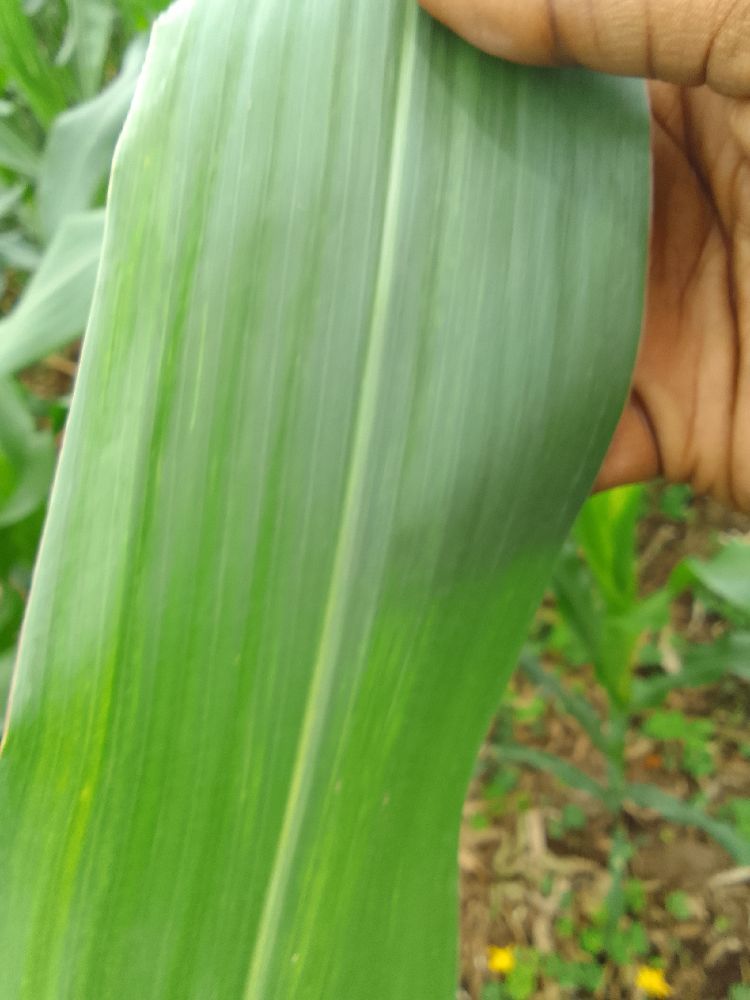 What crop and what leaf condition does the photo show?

maize, healthy
